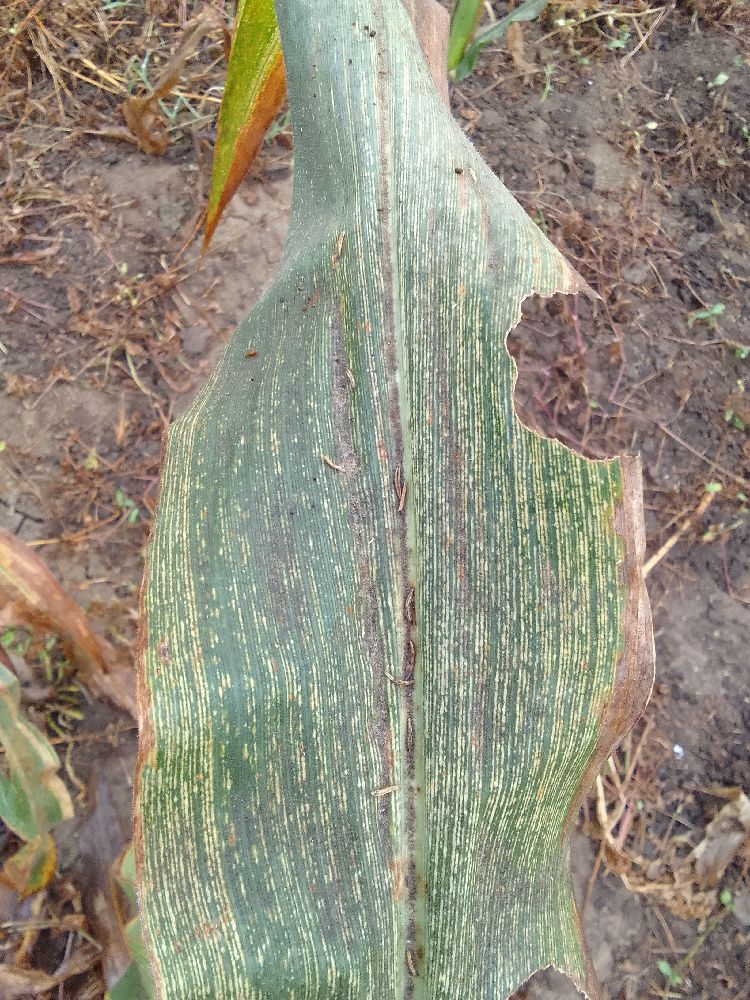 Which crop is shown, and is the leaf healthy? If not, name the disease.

maize, maize streak virus
